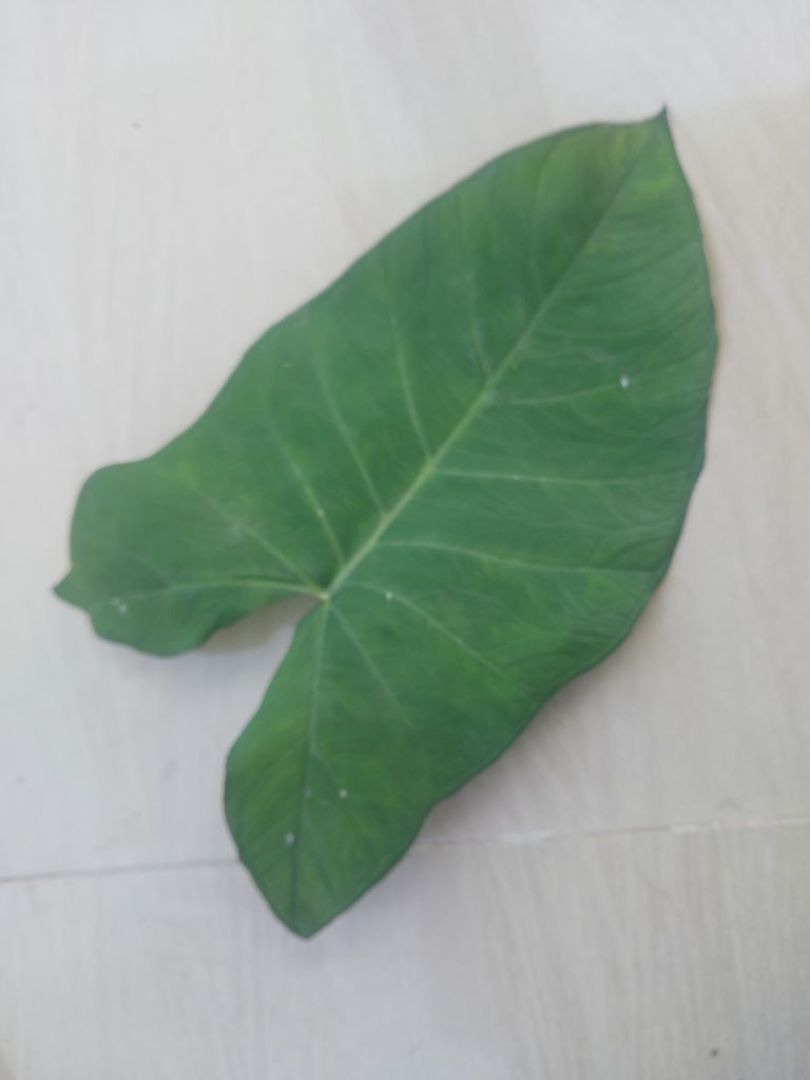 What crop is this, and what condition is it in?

taro, healthy
